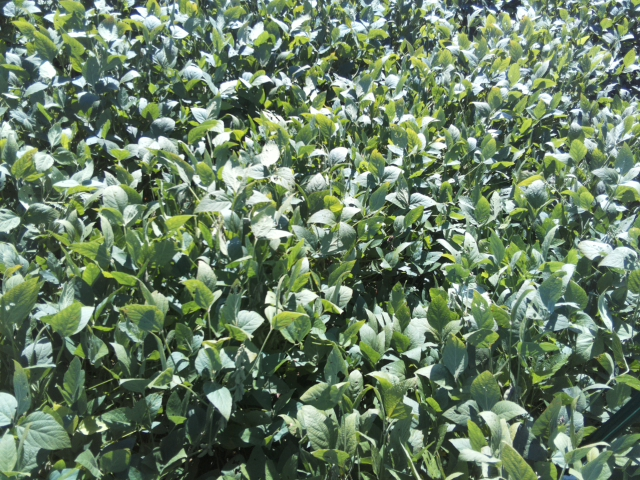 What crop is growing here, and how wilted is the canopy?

soybean, leaflets folding inward at secondary pulvinus with no turgor loss in leaflets or petioles
